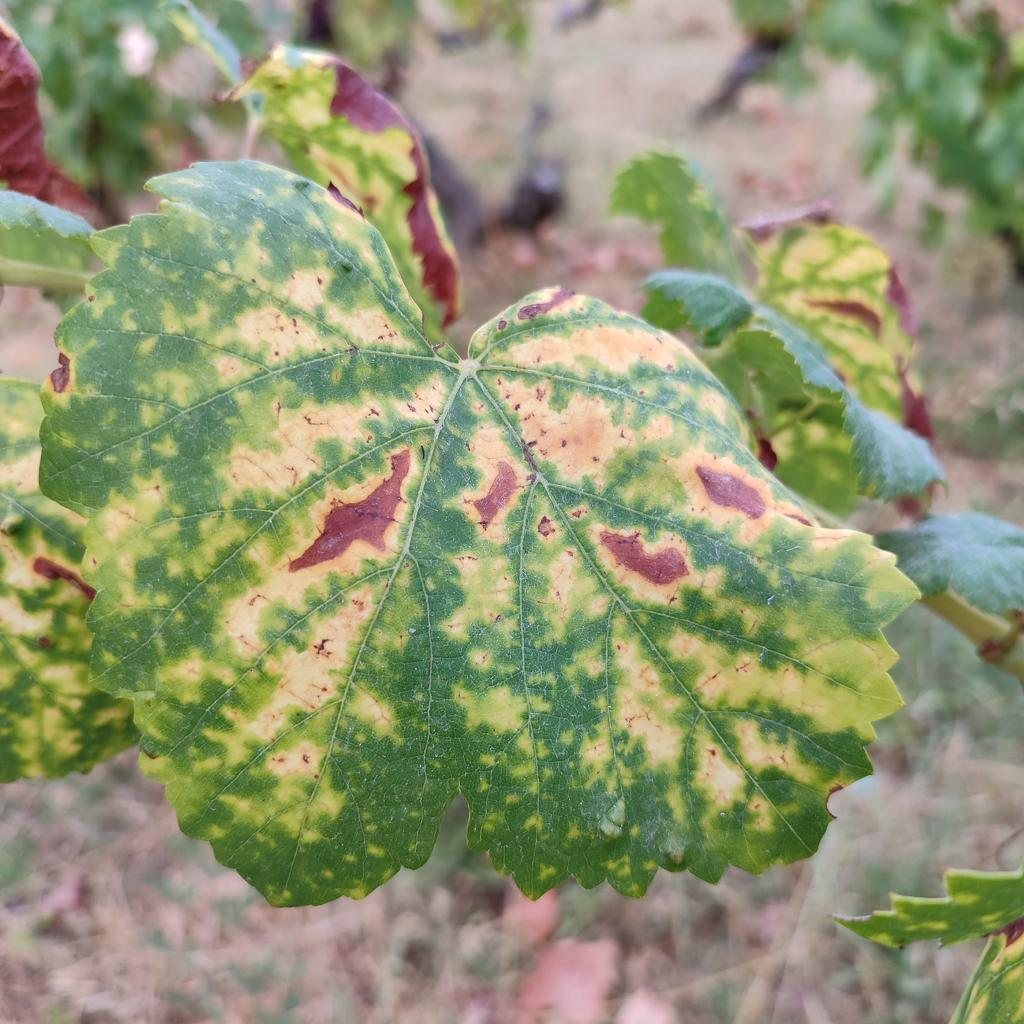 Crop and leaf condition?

grapevine, esca complex
